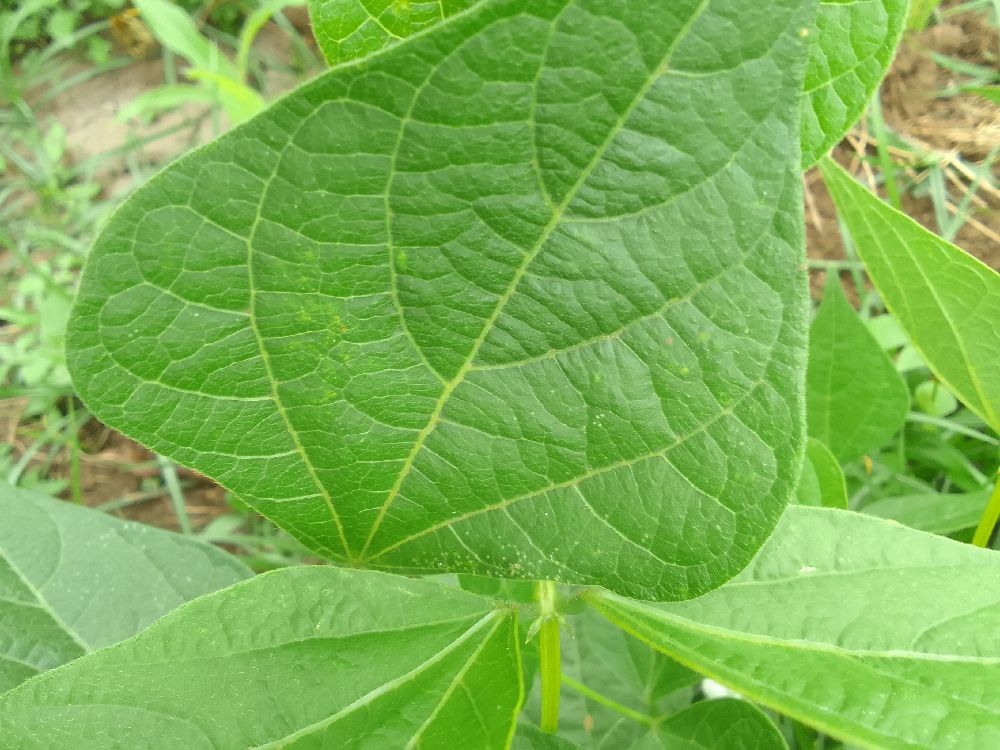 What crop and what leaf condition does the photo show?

common bean, healthy
